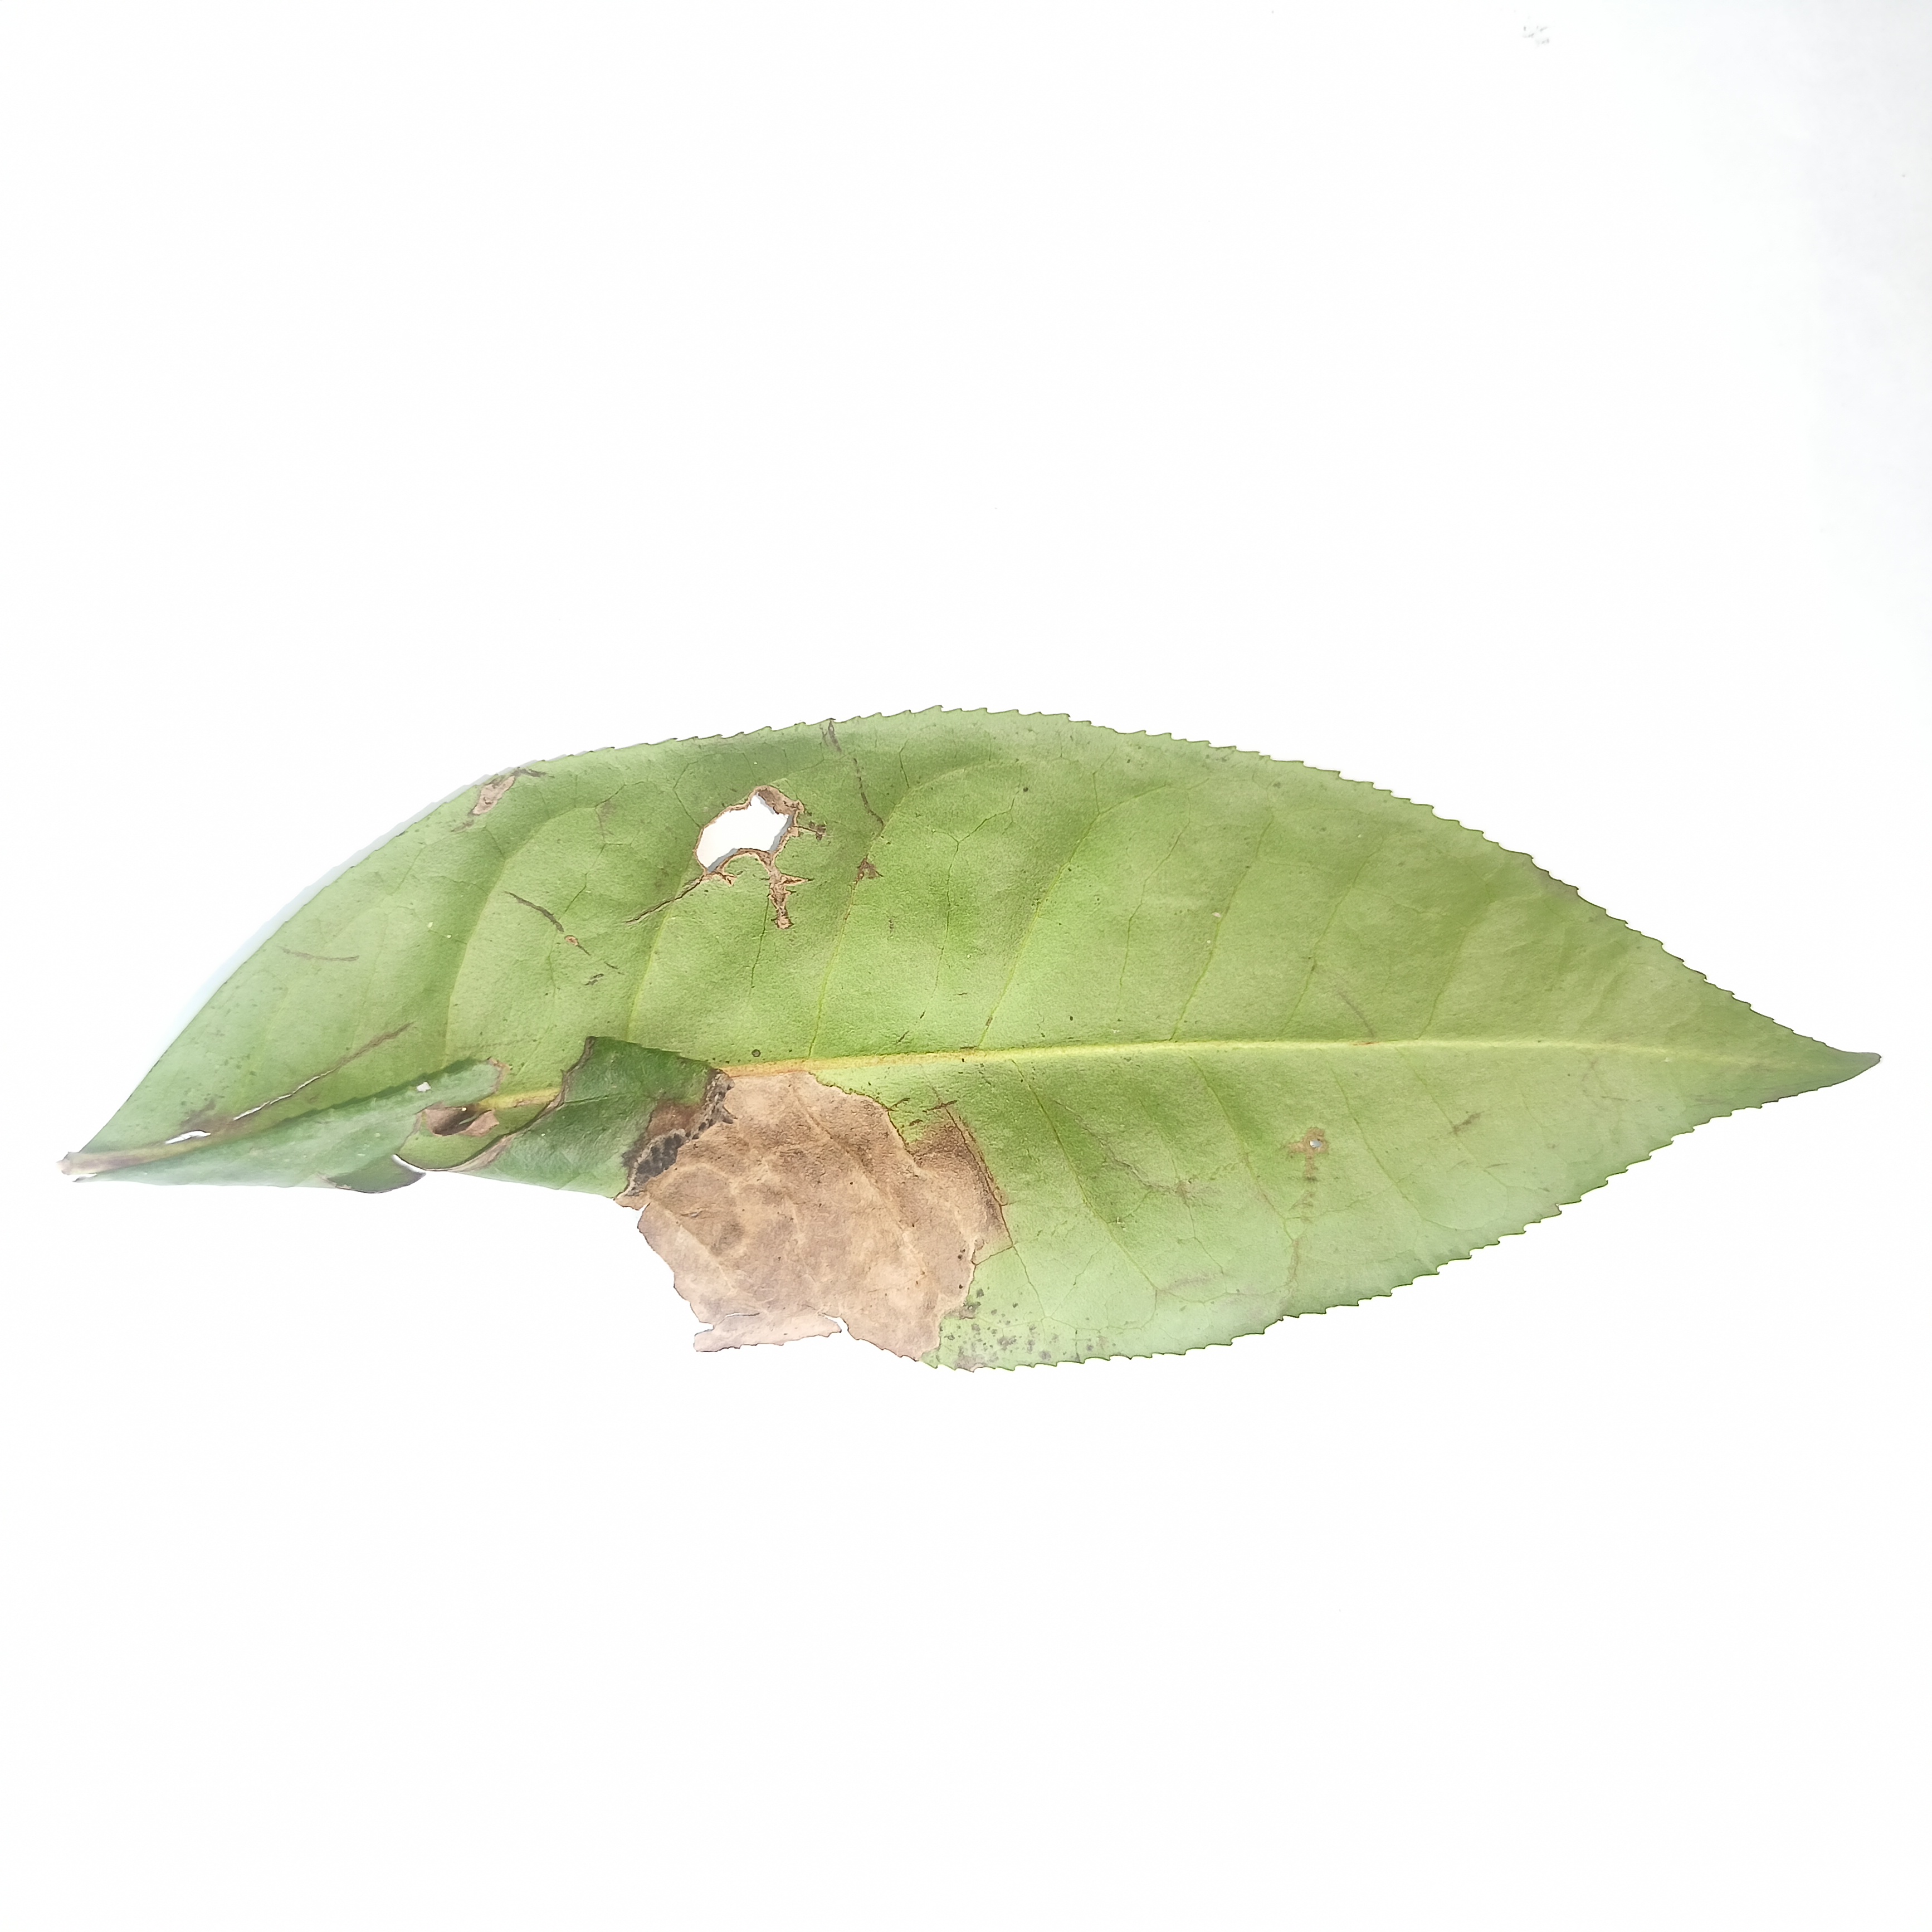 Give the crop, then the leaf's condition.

tea, brown blight
